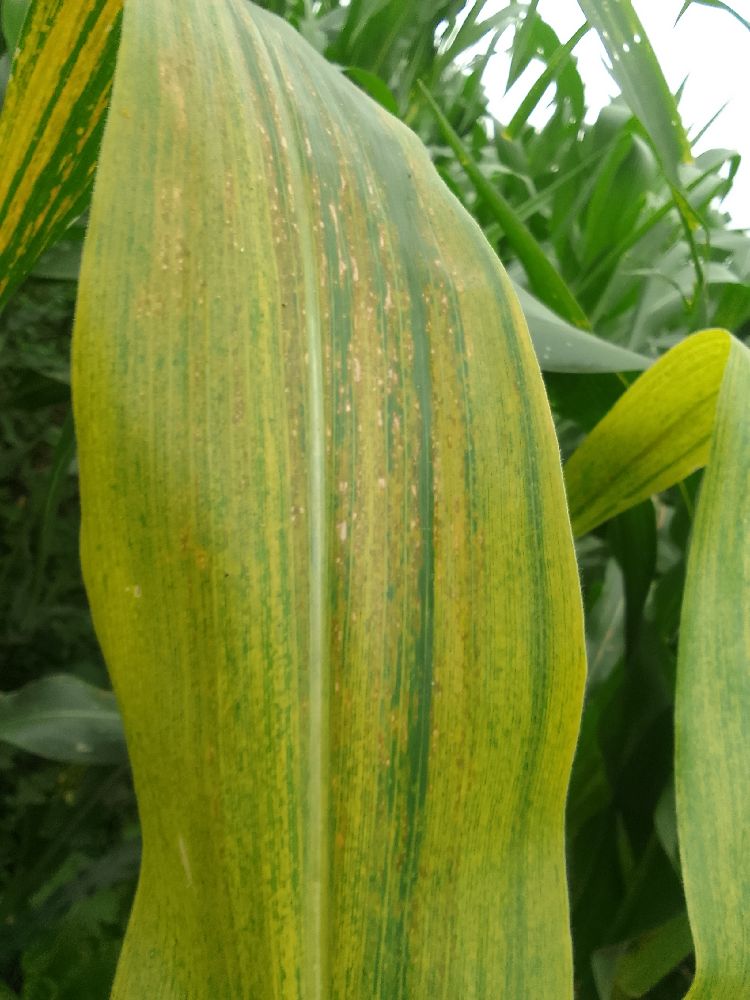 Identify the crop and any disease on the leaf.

maize, maize lethal necrosis
